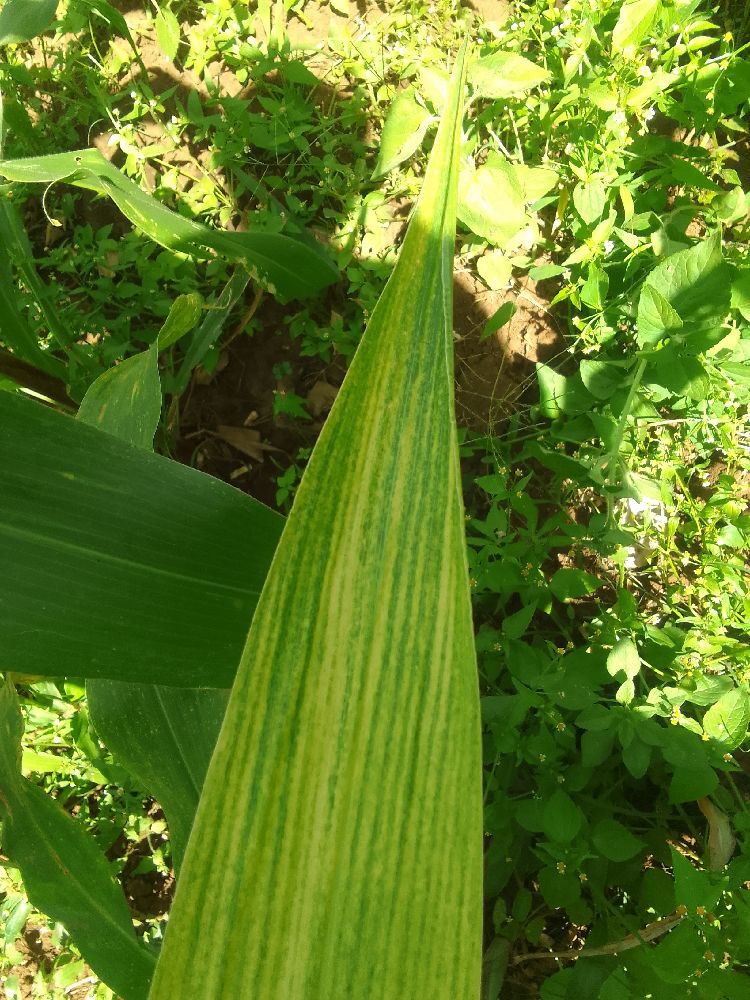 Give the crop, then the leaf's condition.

maize, maize lethal necrosis
